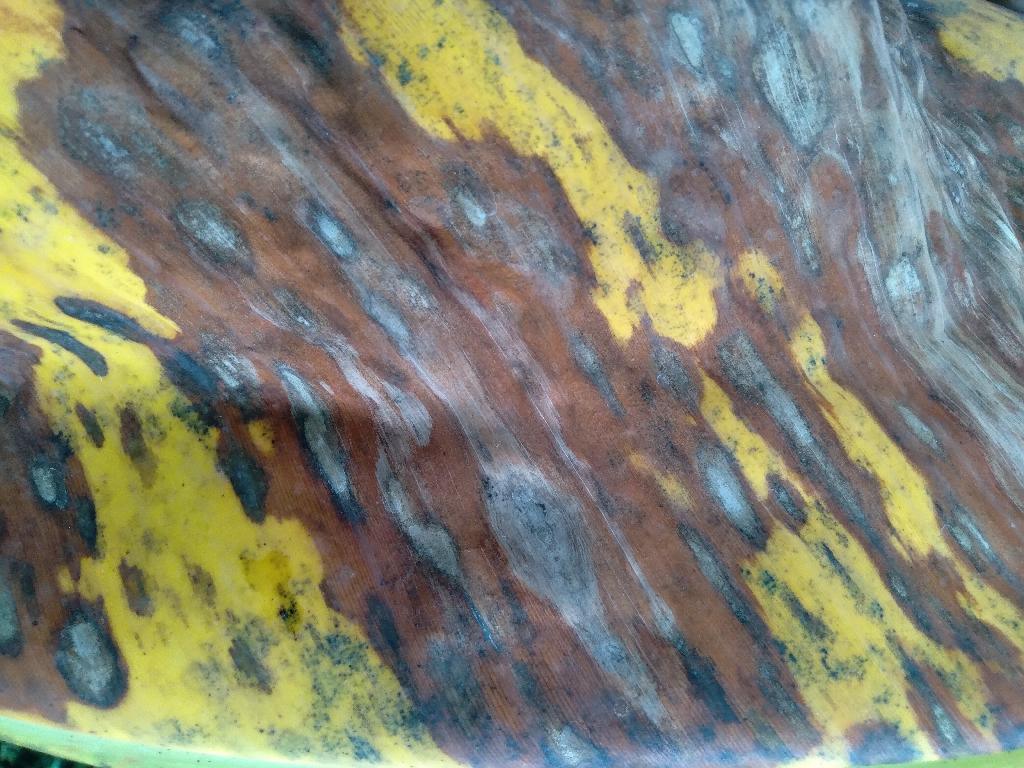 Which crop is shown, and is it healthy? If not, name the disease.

banana, black sigatoka
